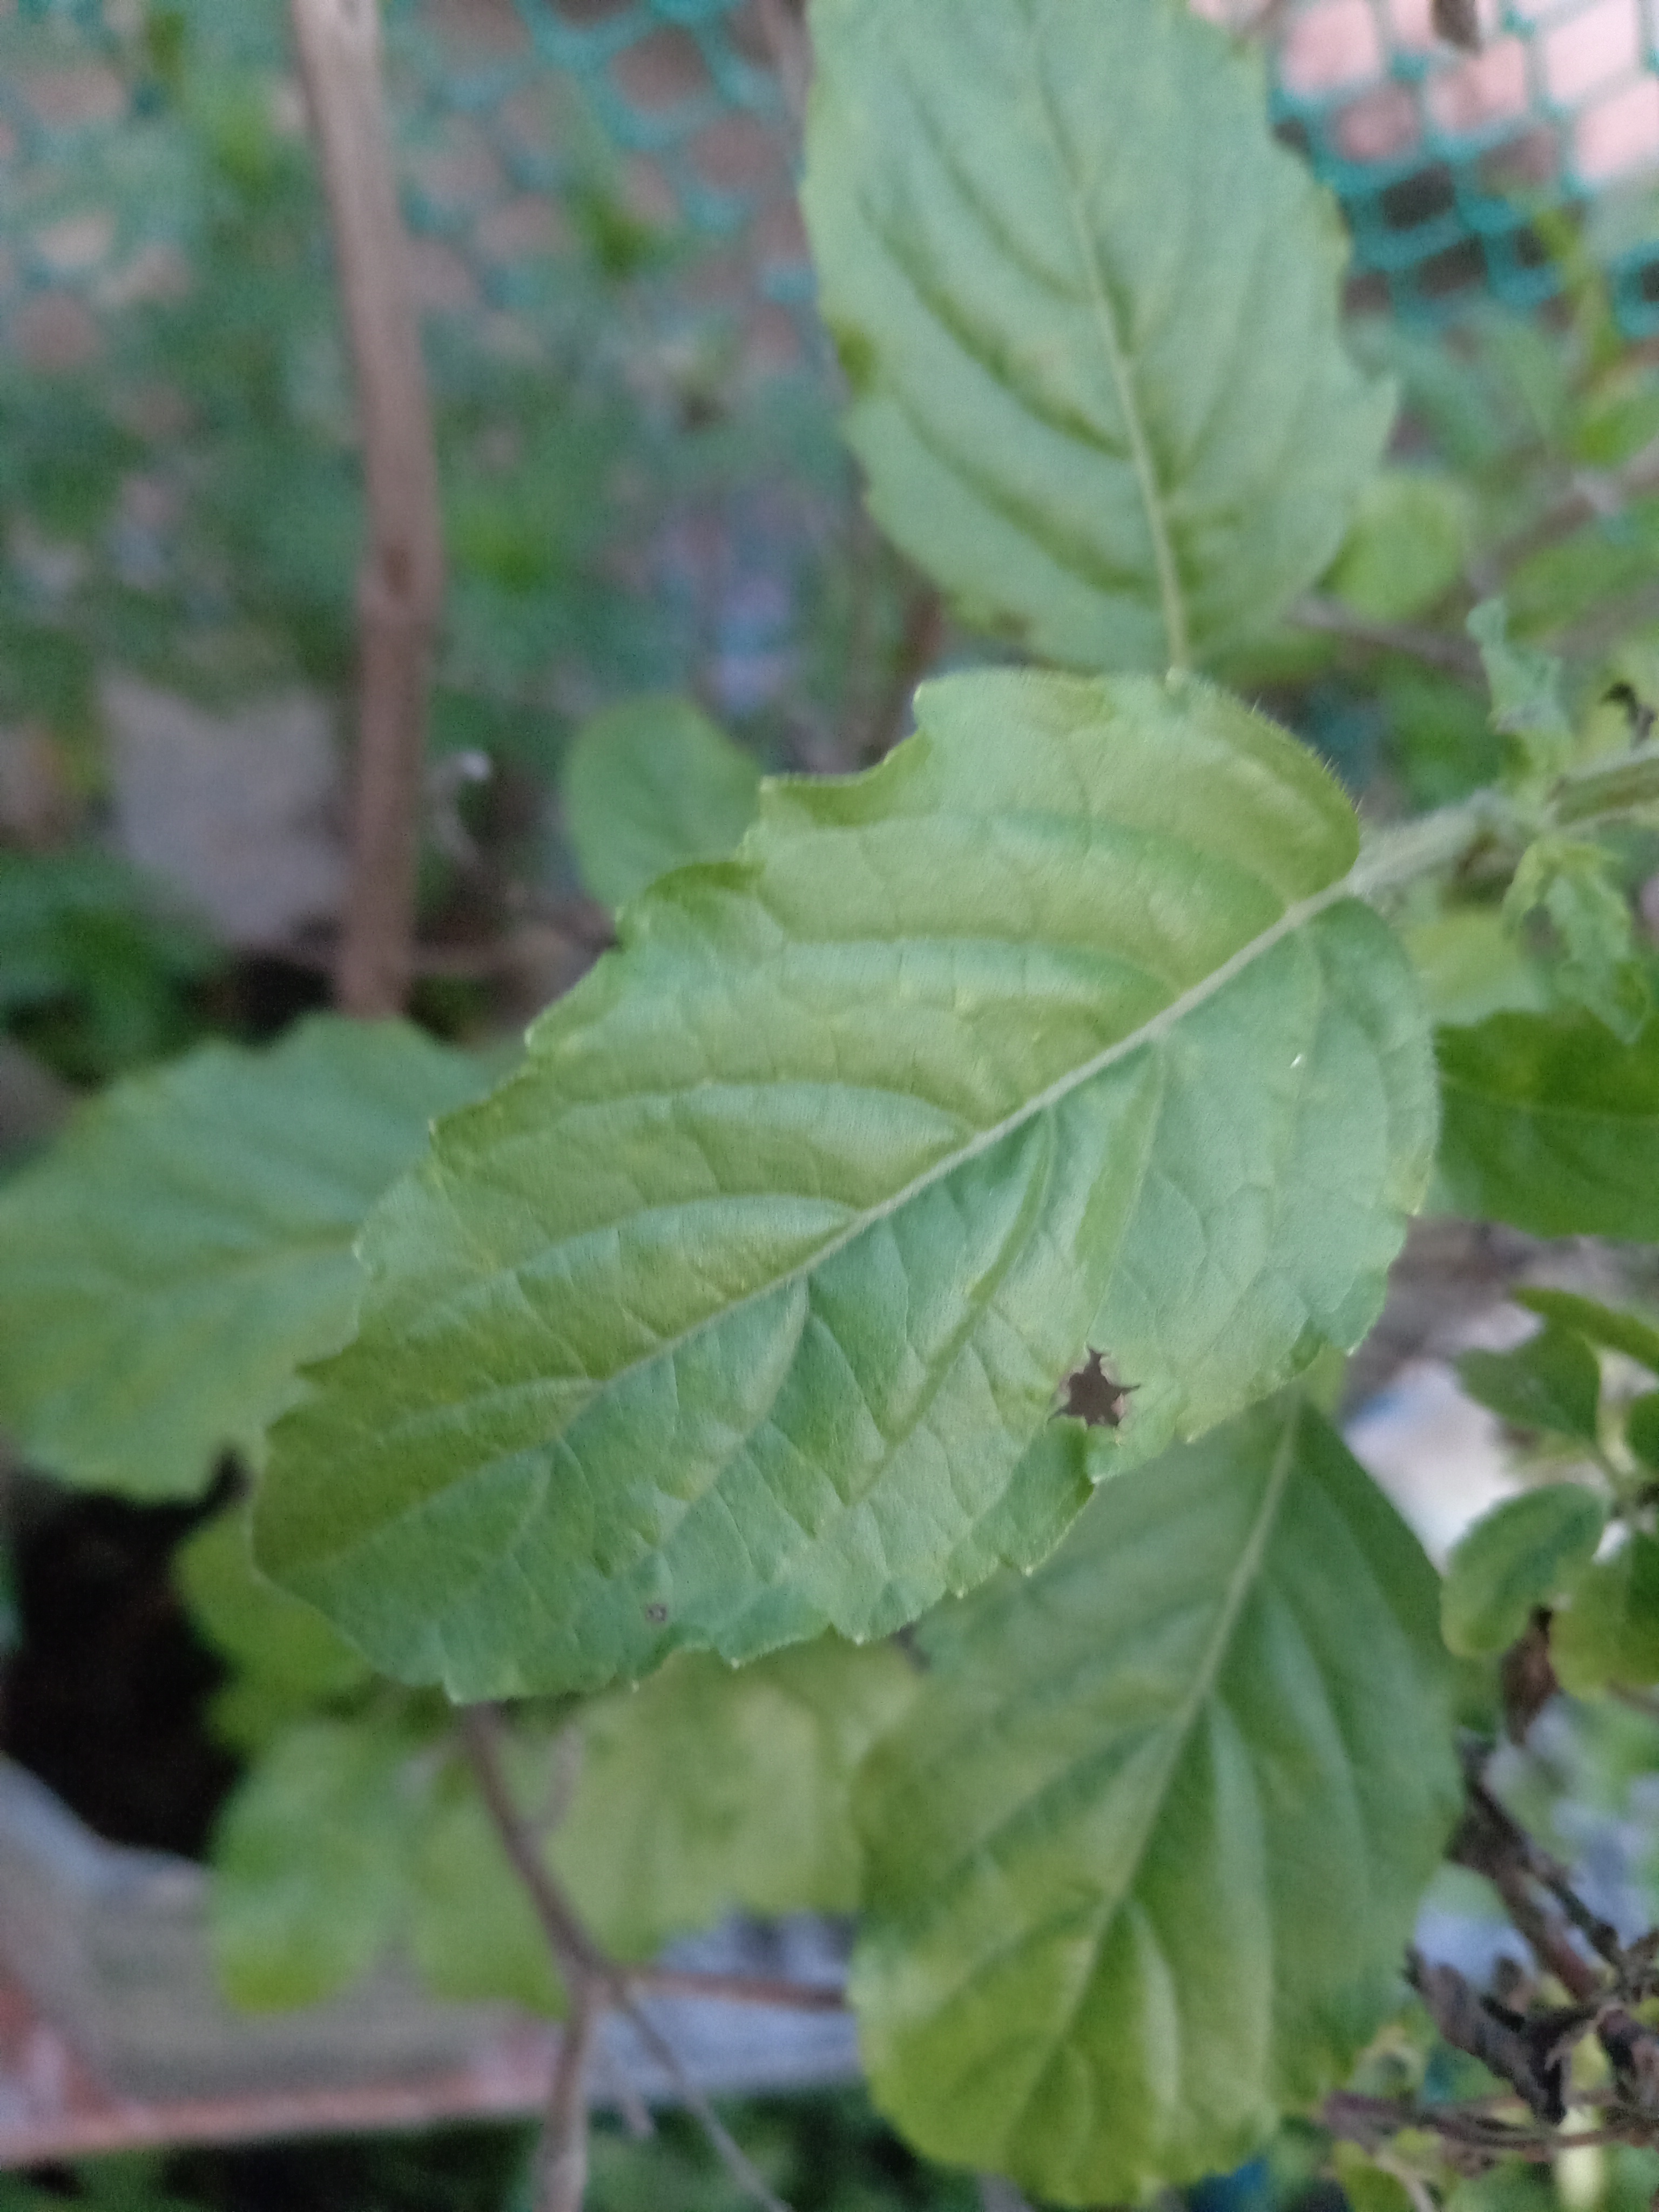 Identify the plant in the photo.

tulshi
